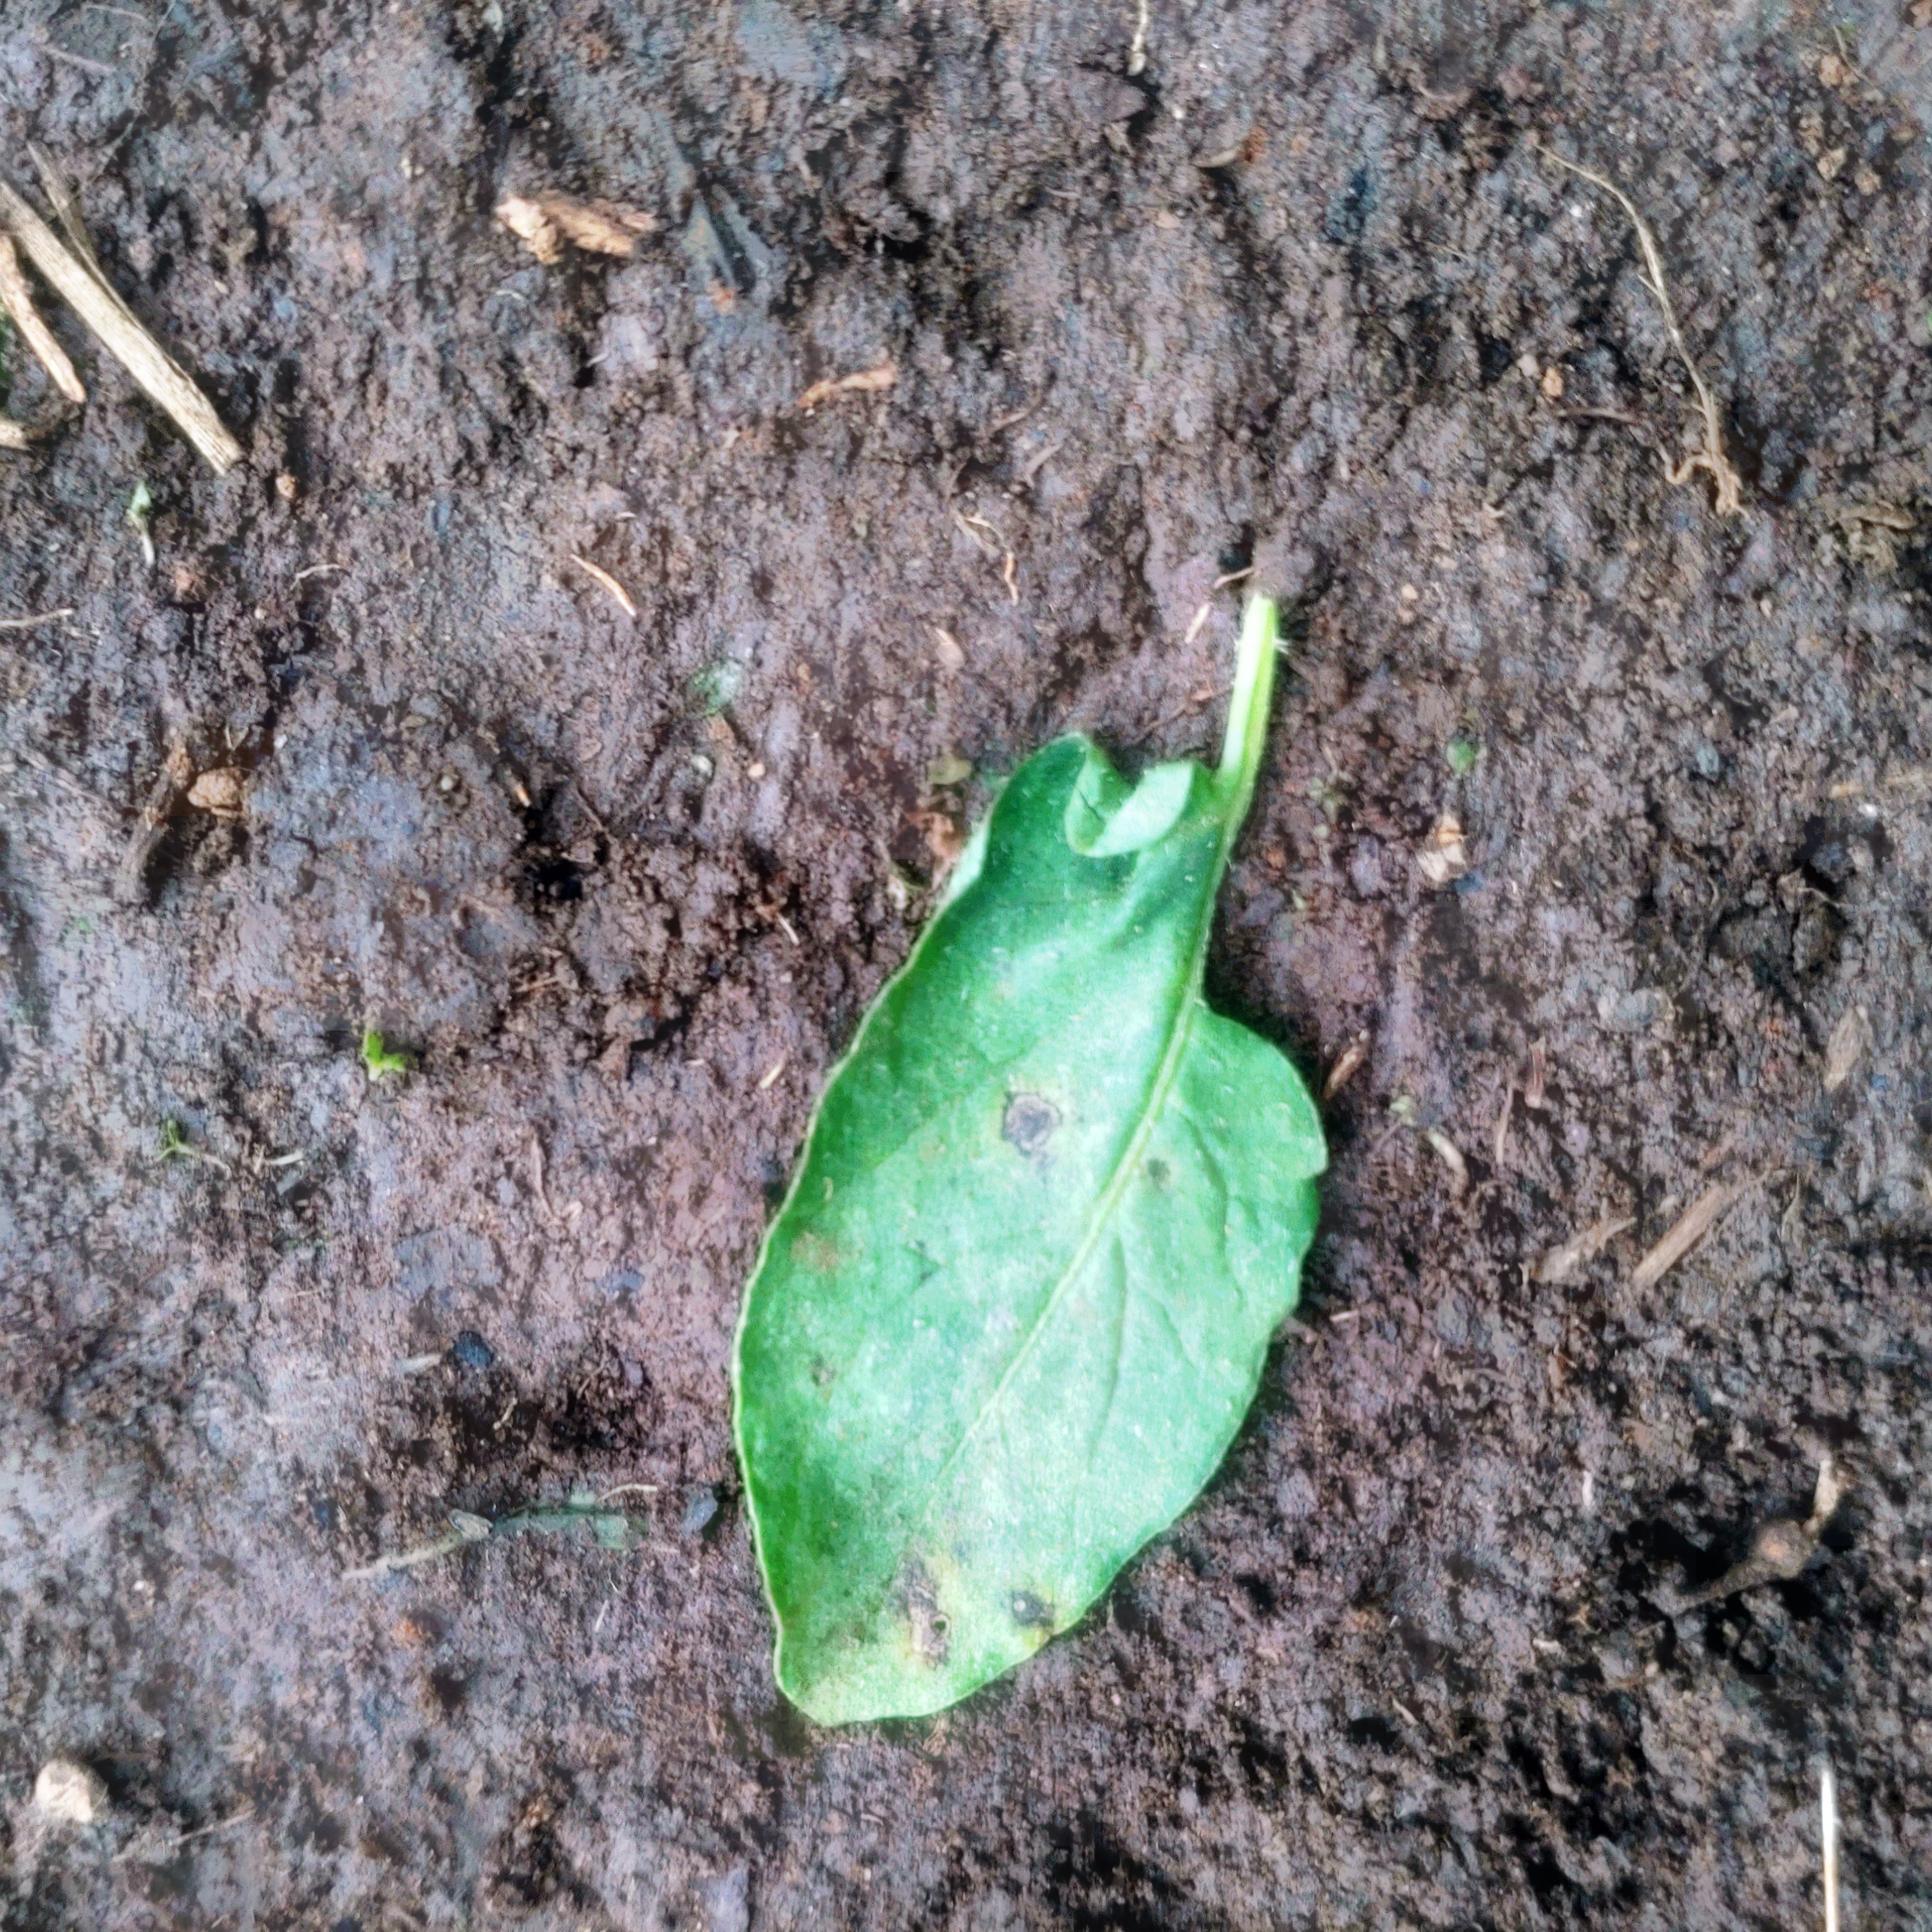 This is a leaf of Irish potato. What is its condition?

late blight
